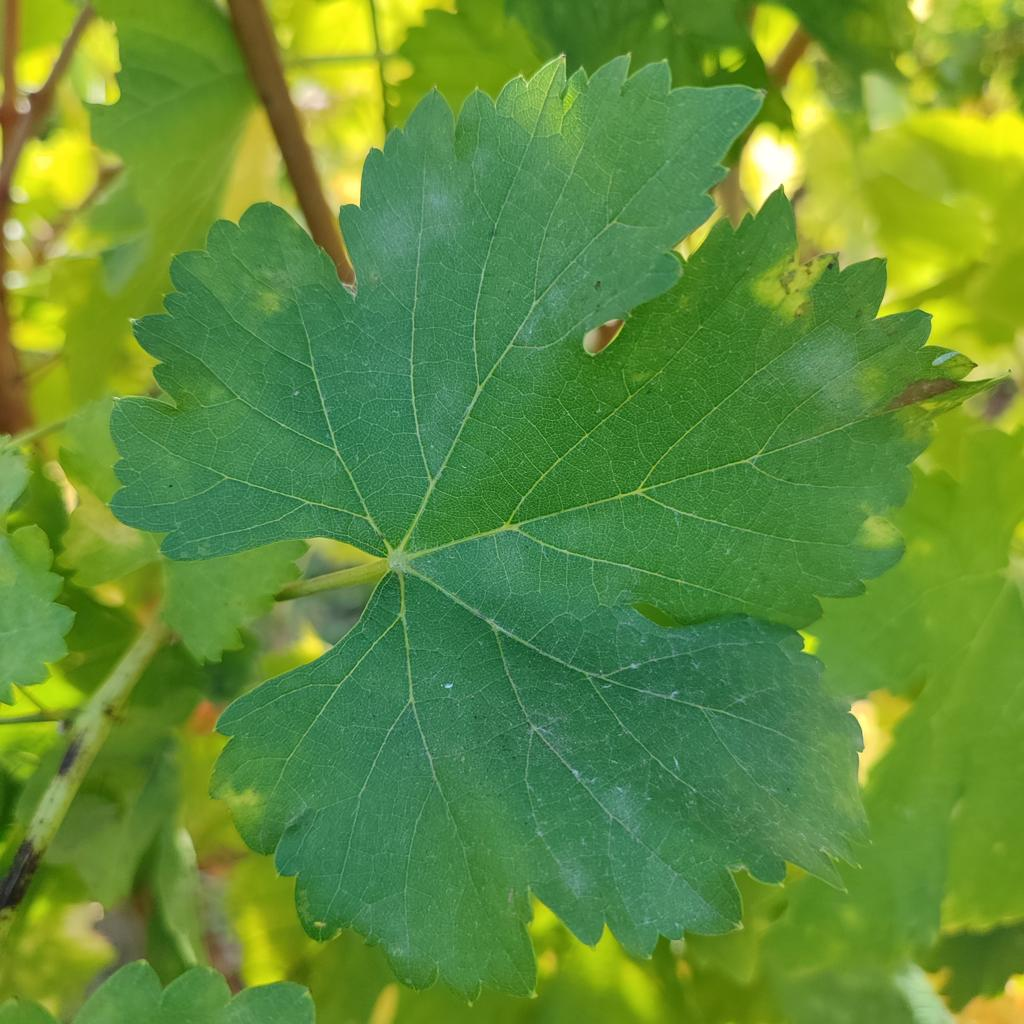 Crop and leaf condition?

grapevine, powdery mildew
